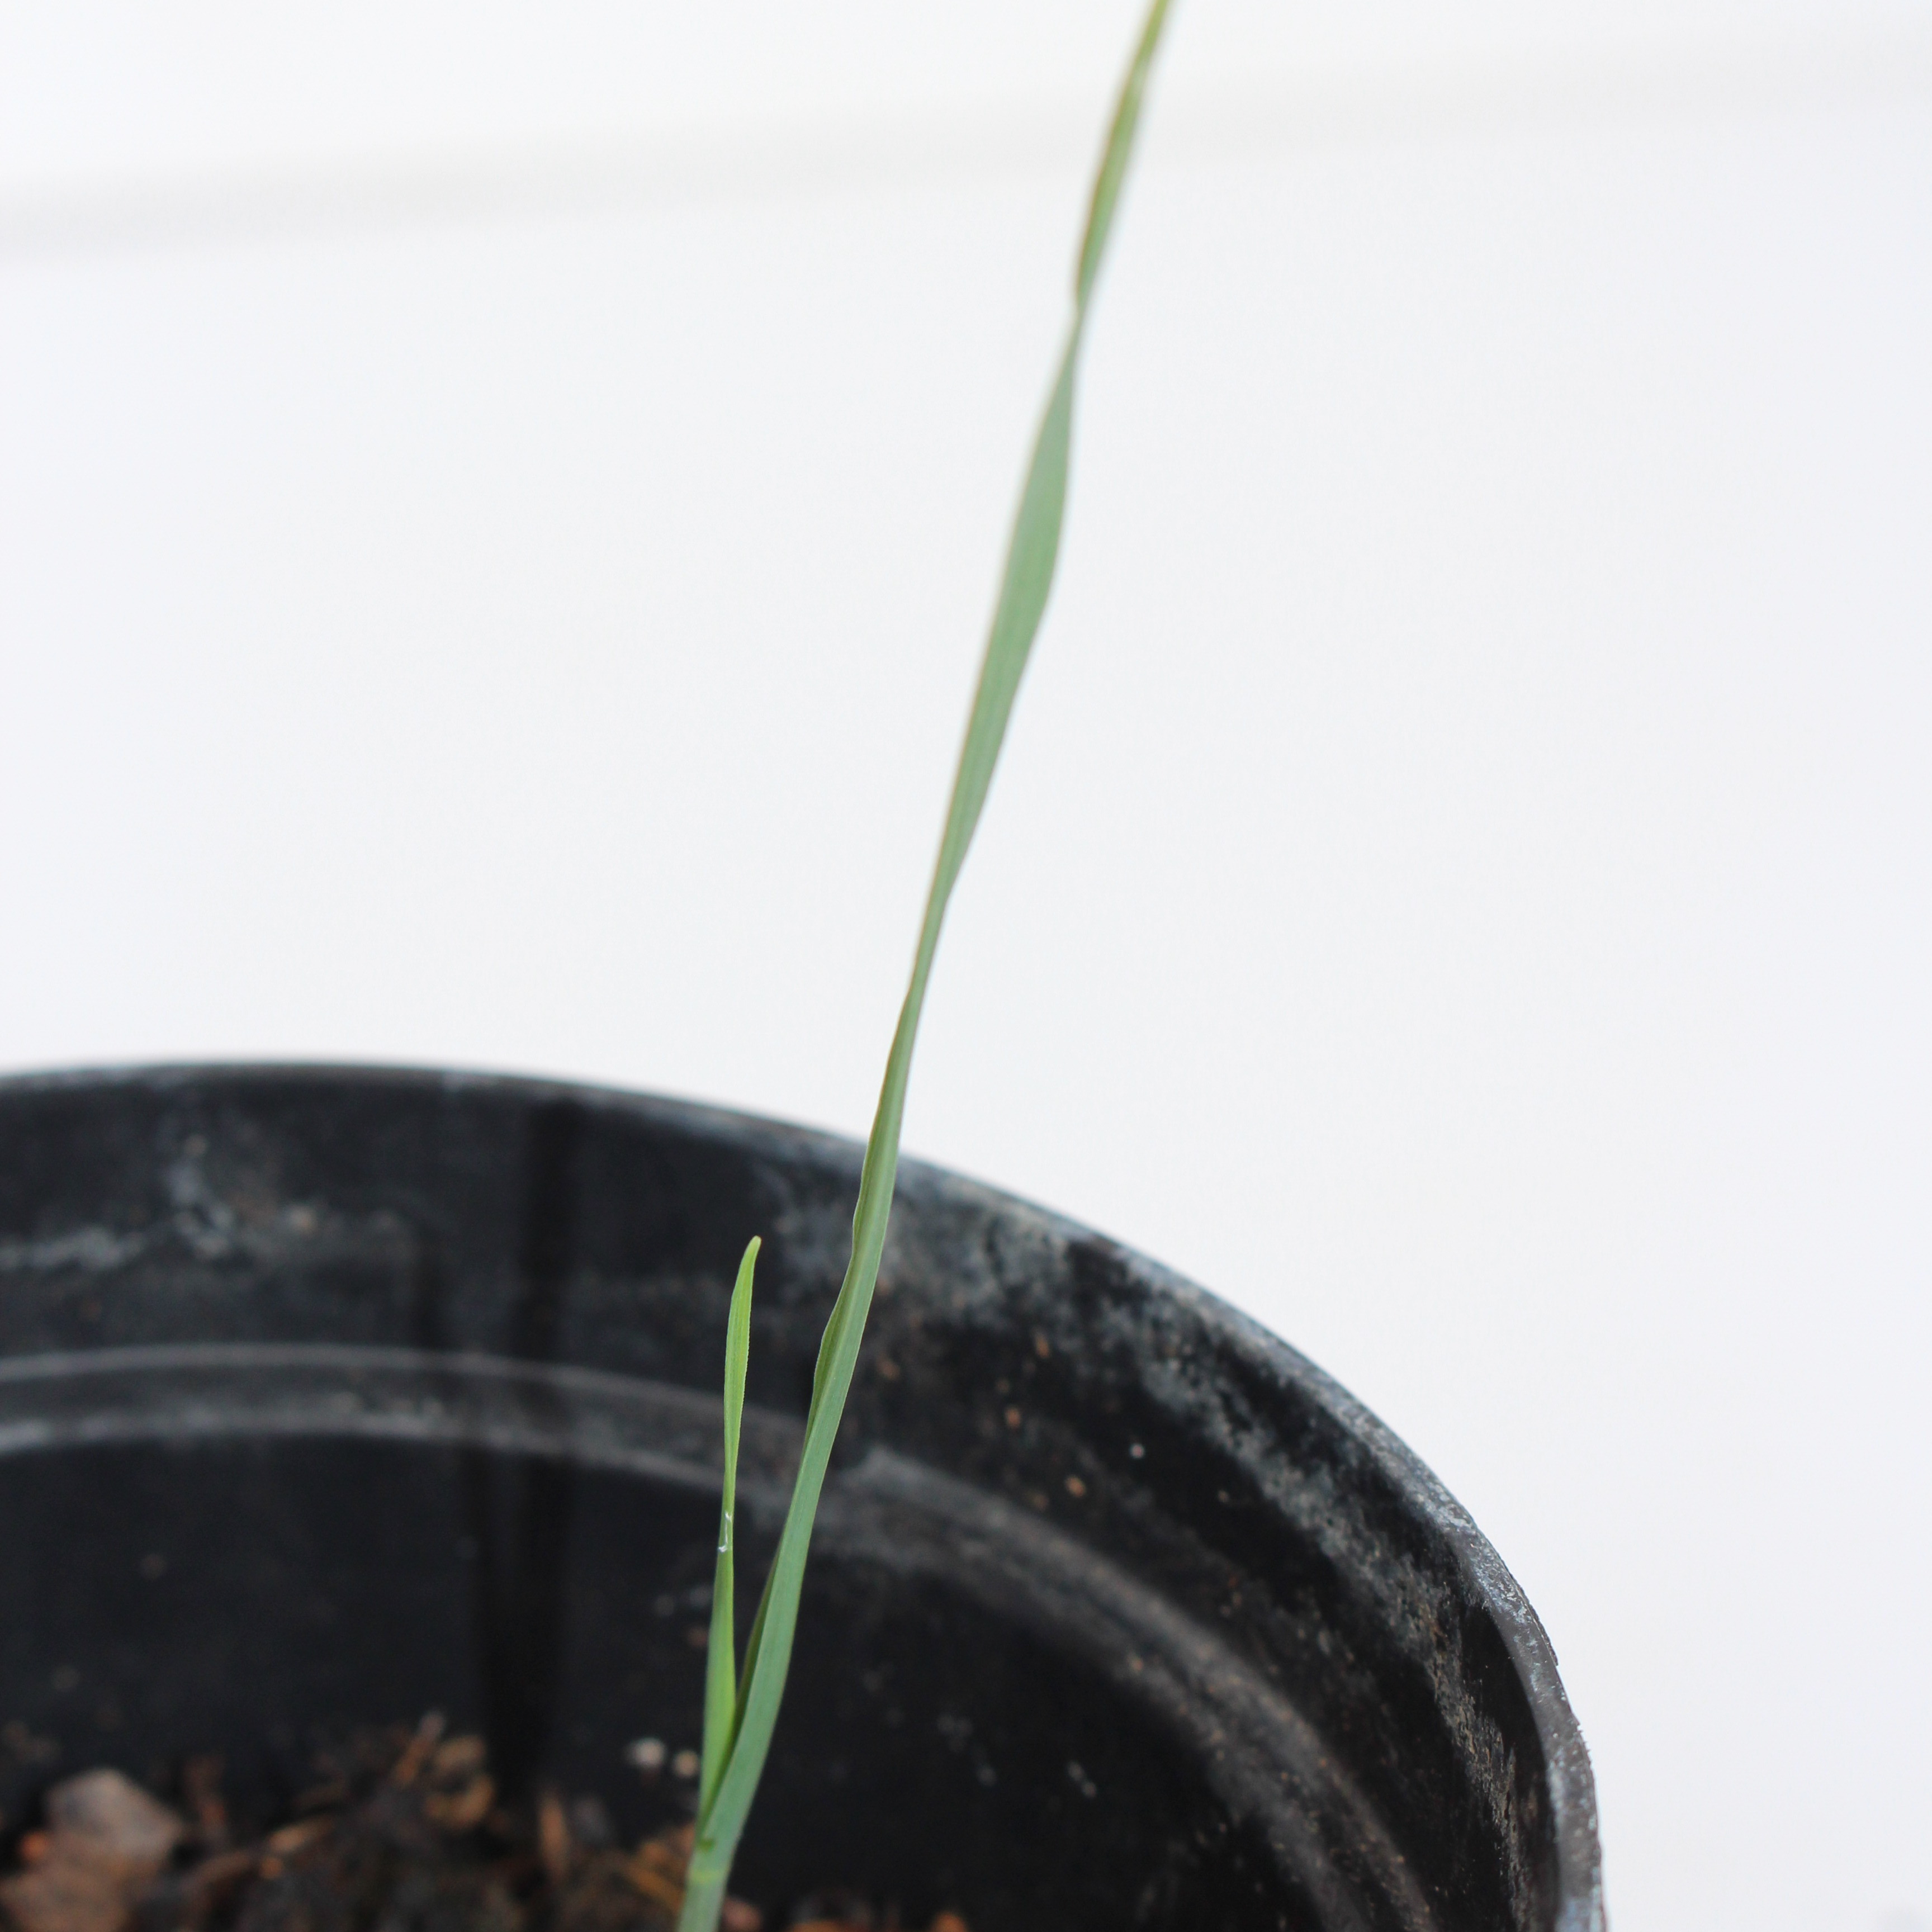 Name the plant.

Avena sterilis
